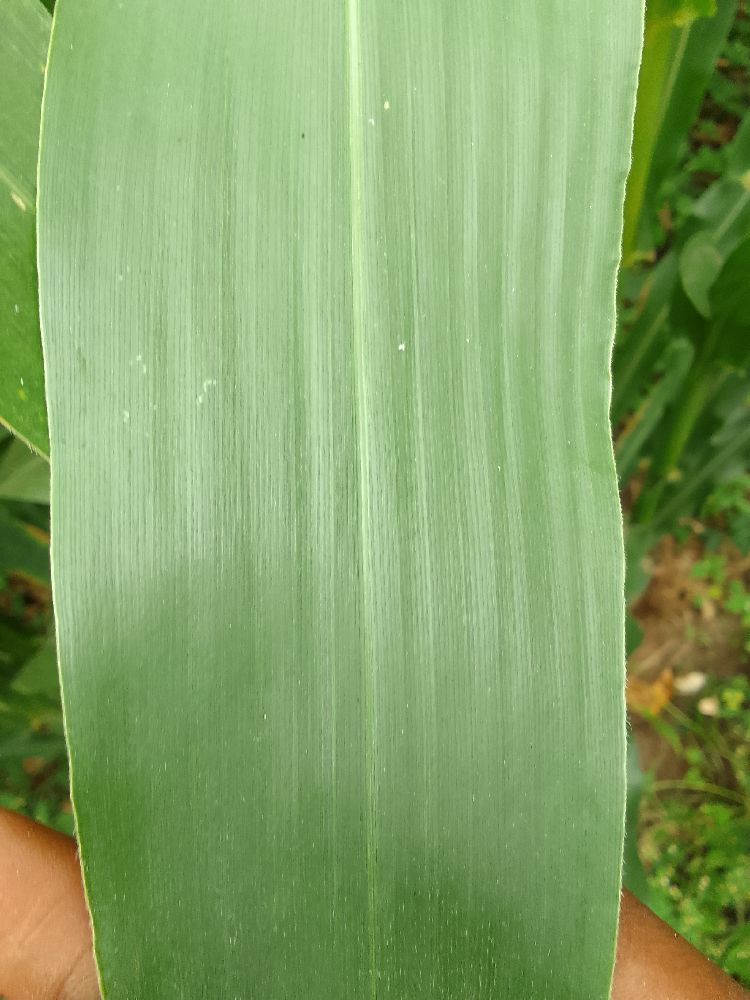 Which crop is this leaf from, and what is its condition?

maize, healthy
